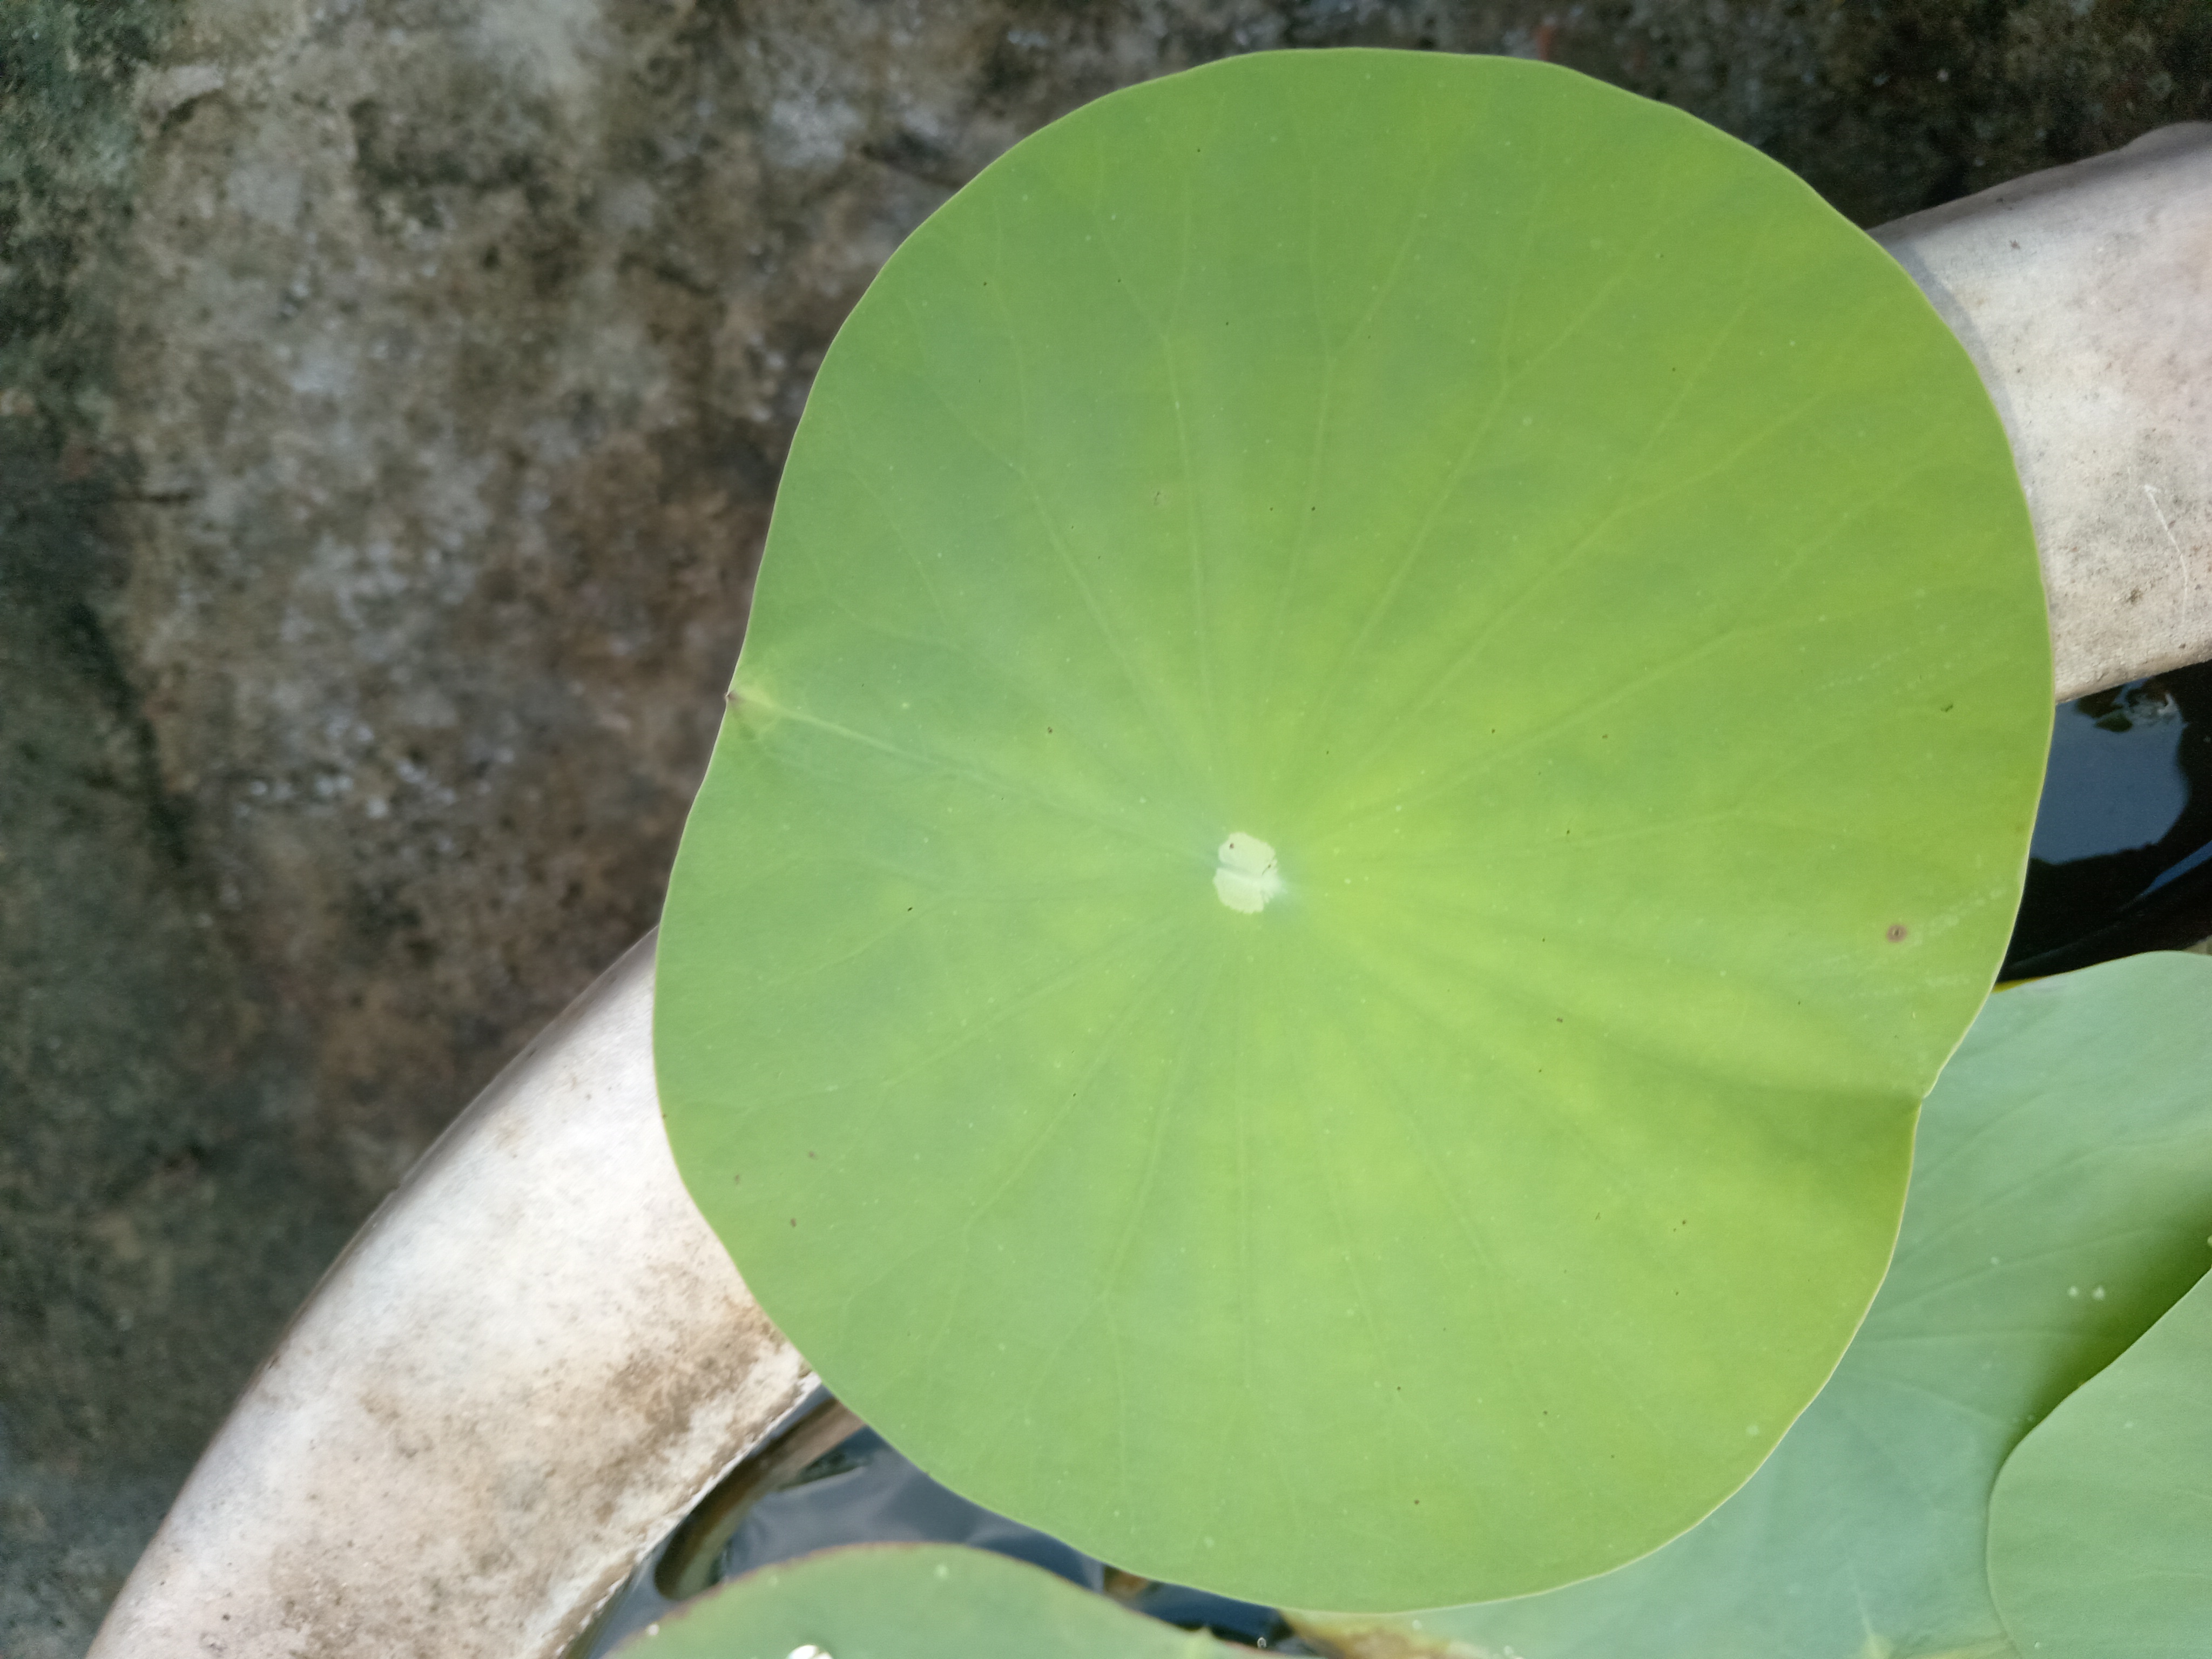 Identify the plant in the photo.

lotus
